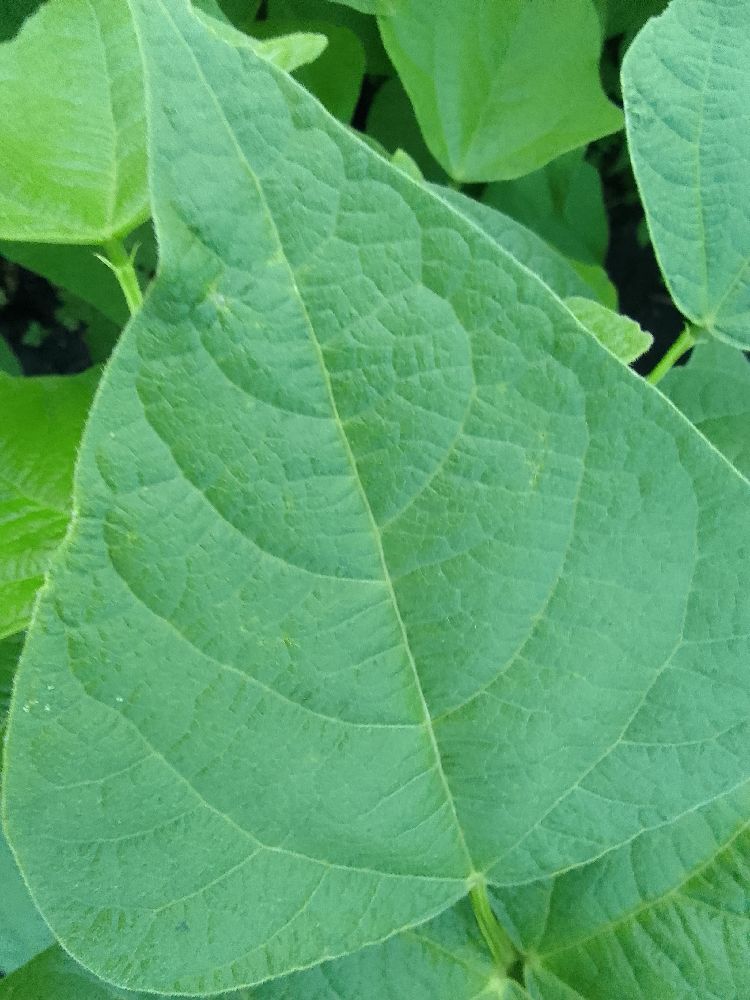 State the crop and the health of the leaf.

common bean, healthy
